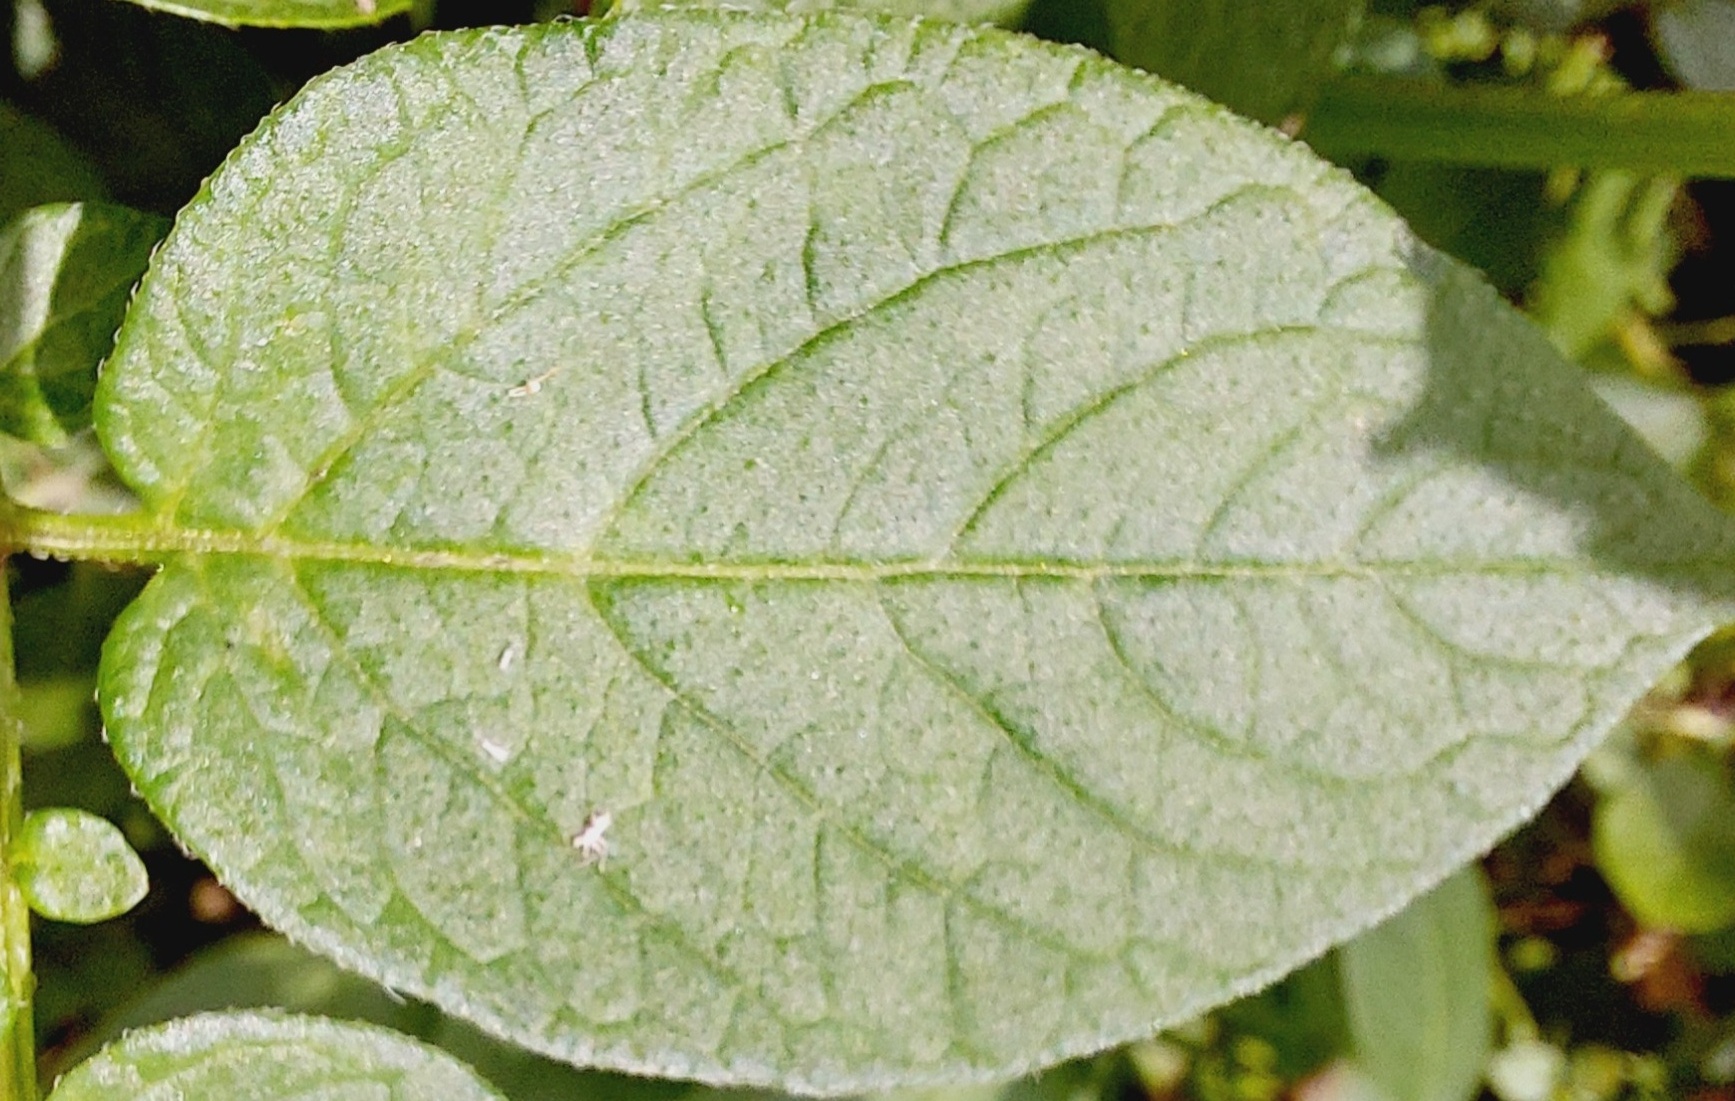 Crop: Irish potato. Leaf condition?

healthy
